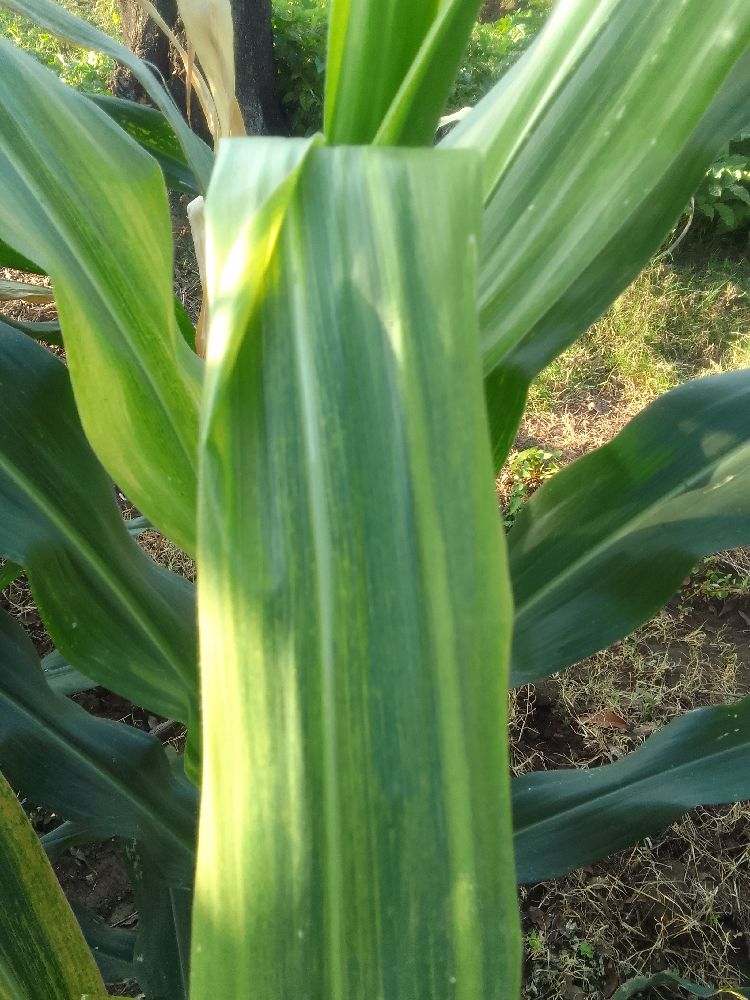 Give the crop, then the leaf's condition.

maize, maize lethal necrosis
